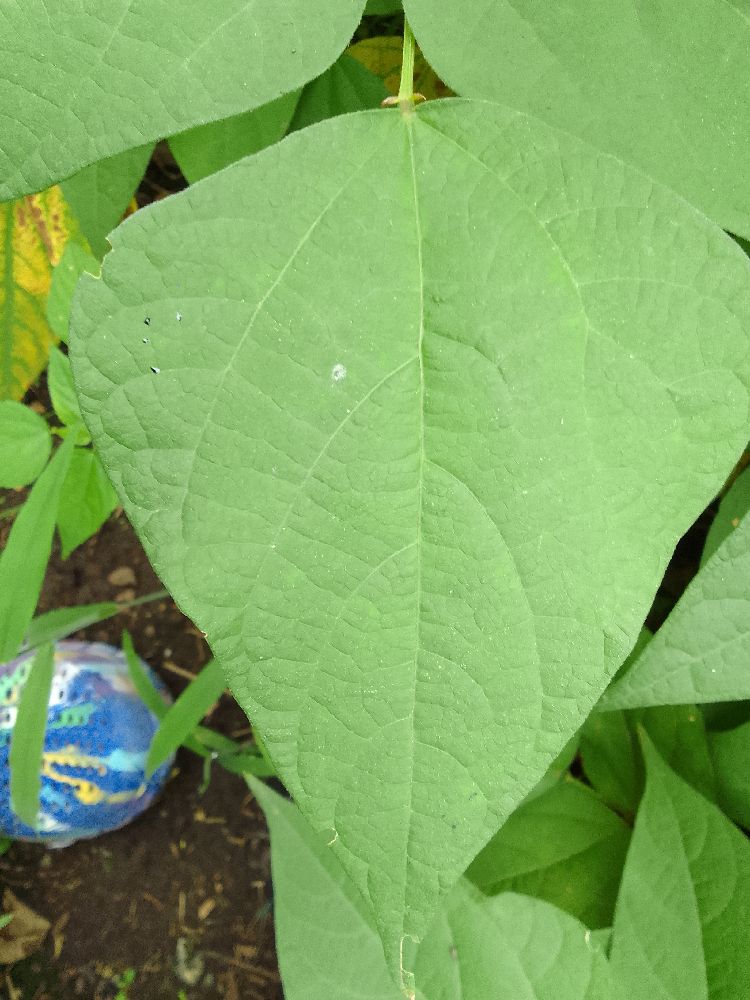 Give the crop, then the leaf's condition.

common bean, healthy
